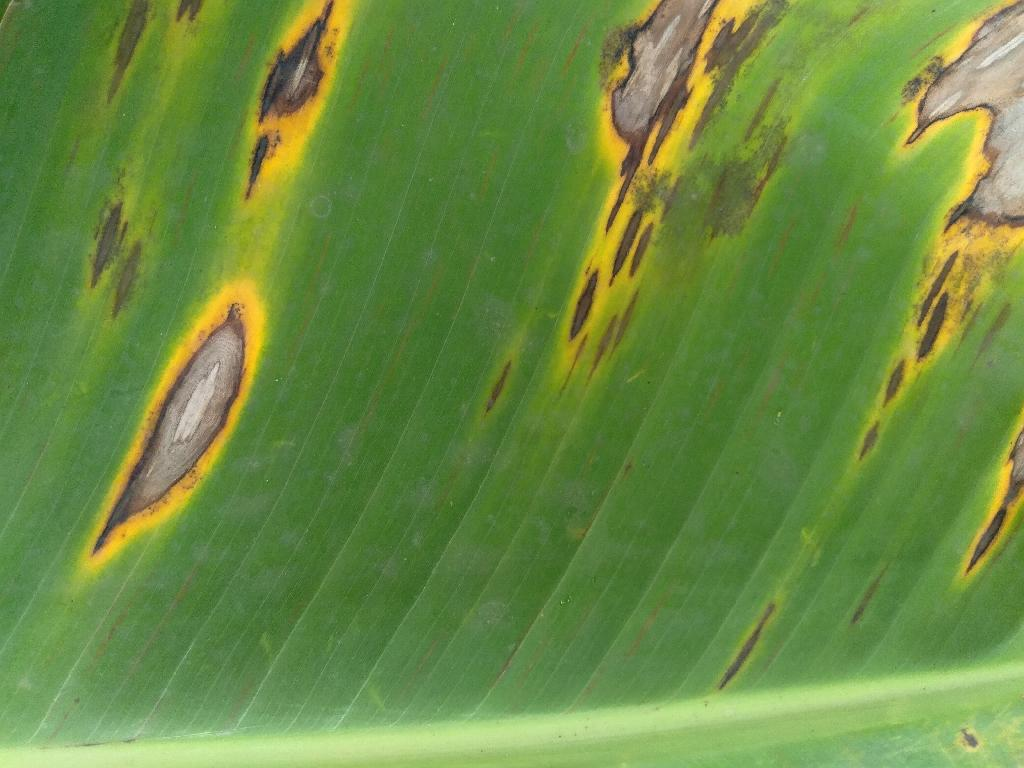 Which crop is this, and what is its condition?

banana, black sigatoka
